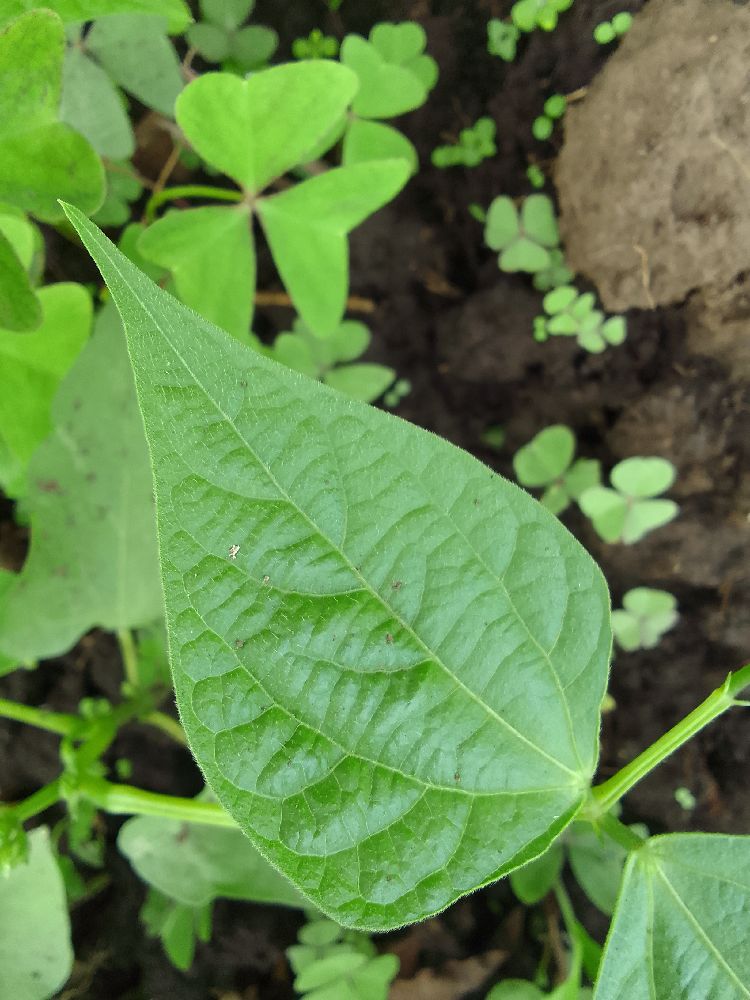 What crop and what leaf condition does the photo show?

common bean, healthy
